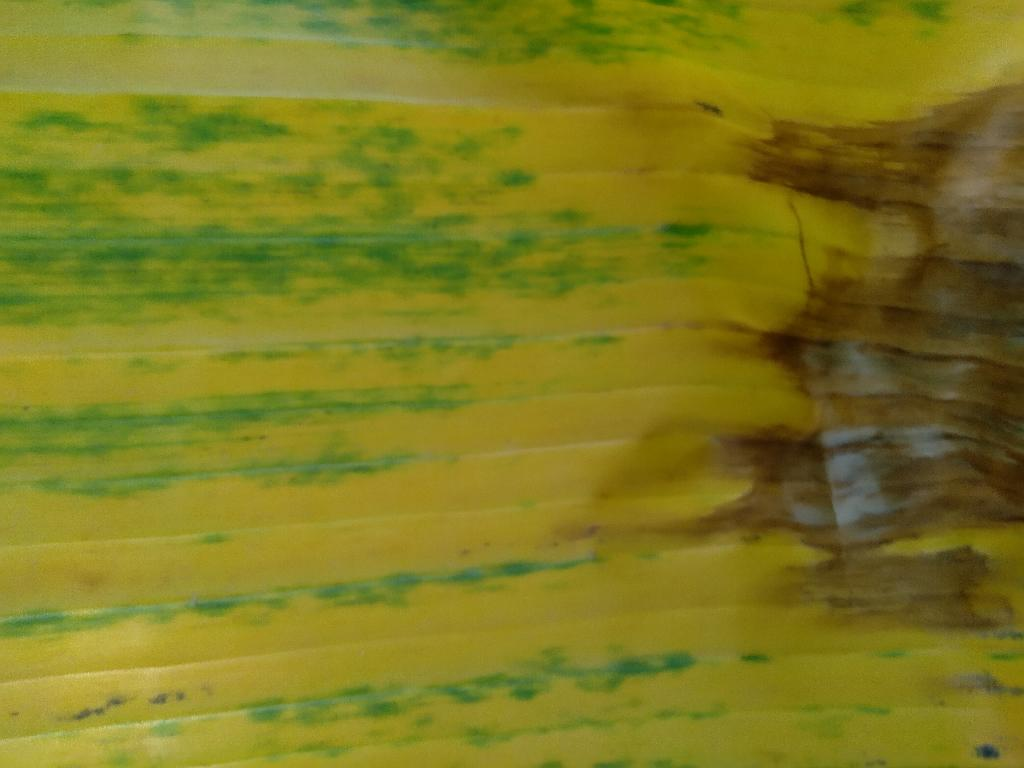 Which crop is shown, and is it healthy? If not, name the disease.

banana, fusarium wilt race 1
